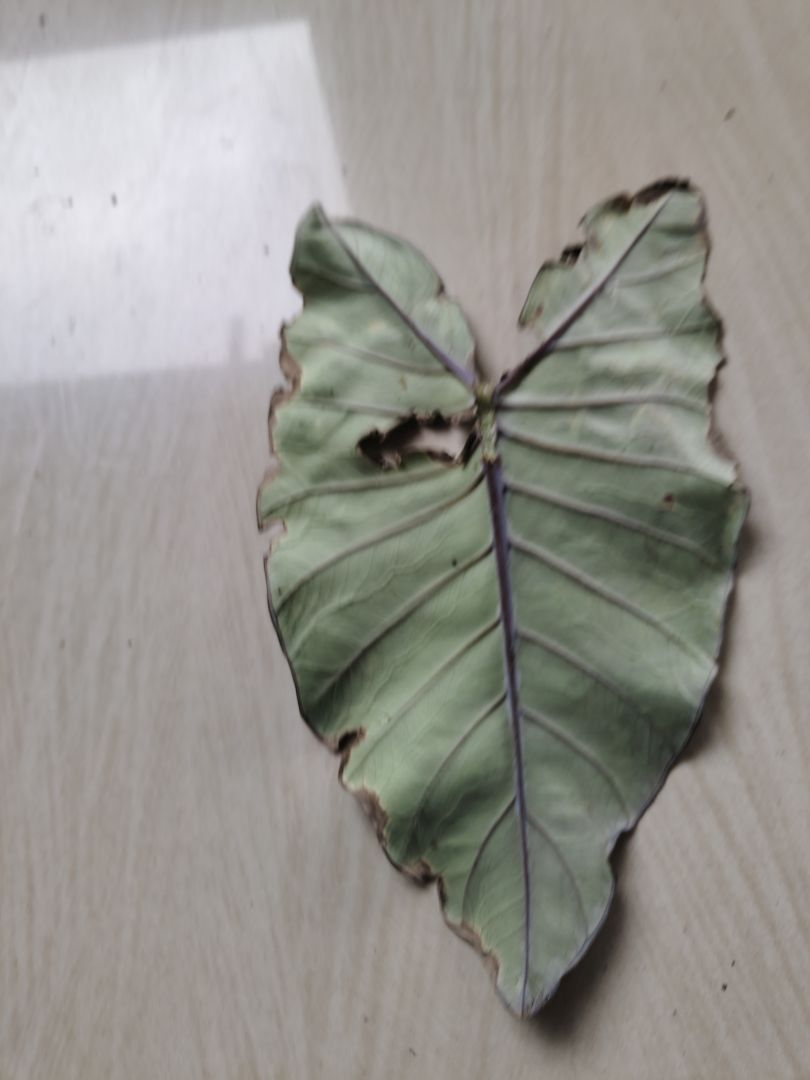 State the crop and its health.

taro, leaf blight
